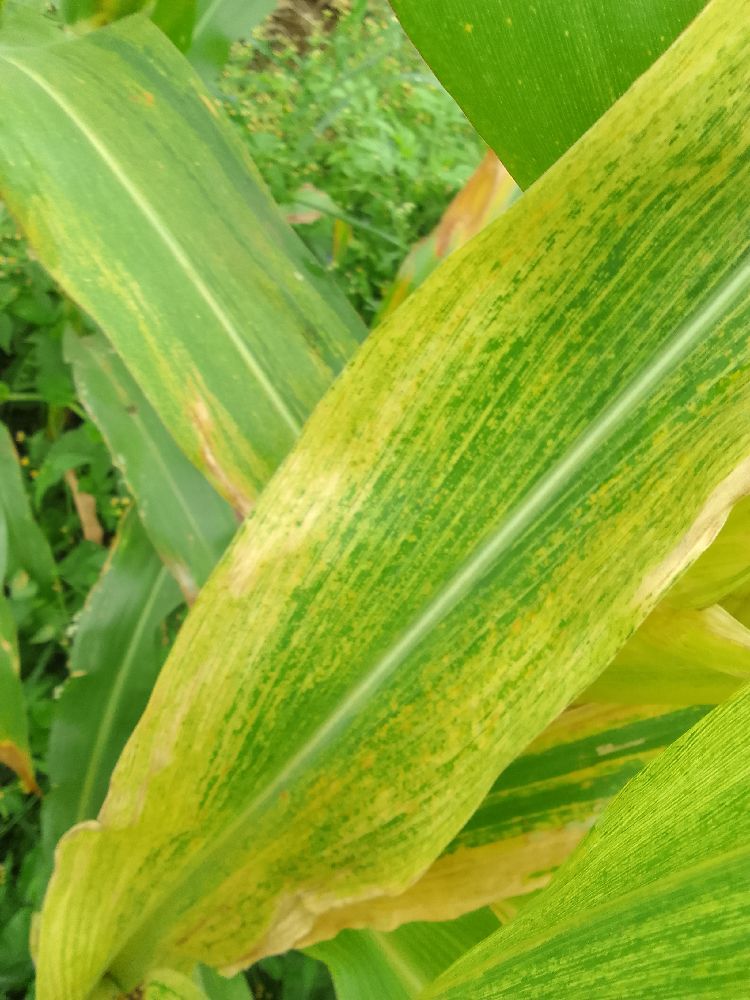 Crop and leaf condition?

maize, maize lethal necrosis
